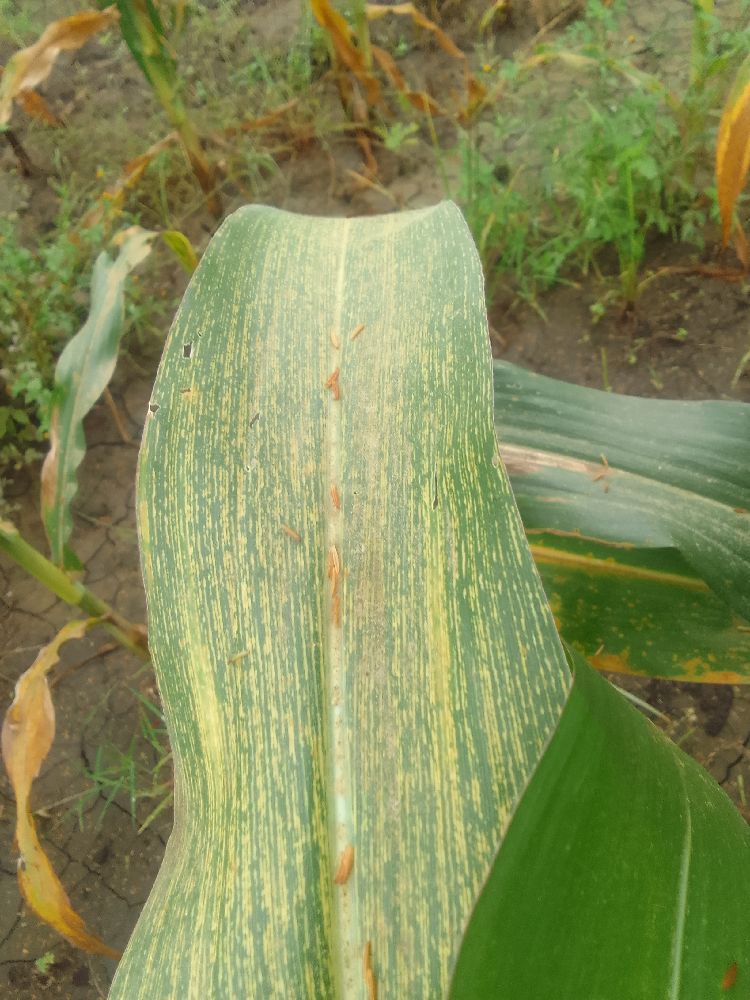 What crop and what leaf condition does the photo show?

maize, maize streak virus
